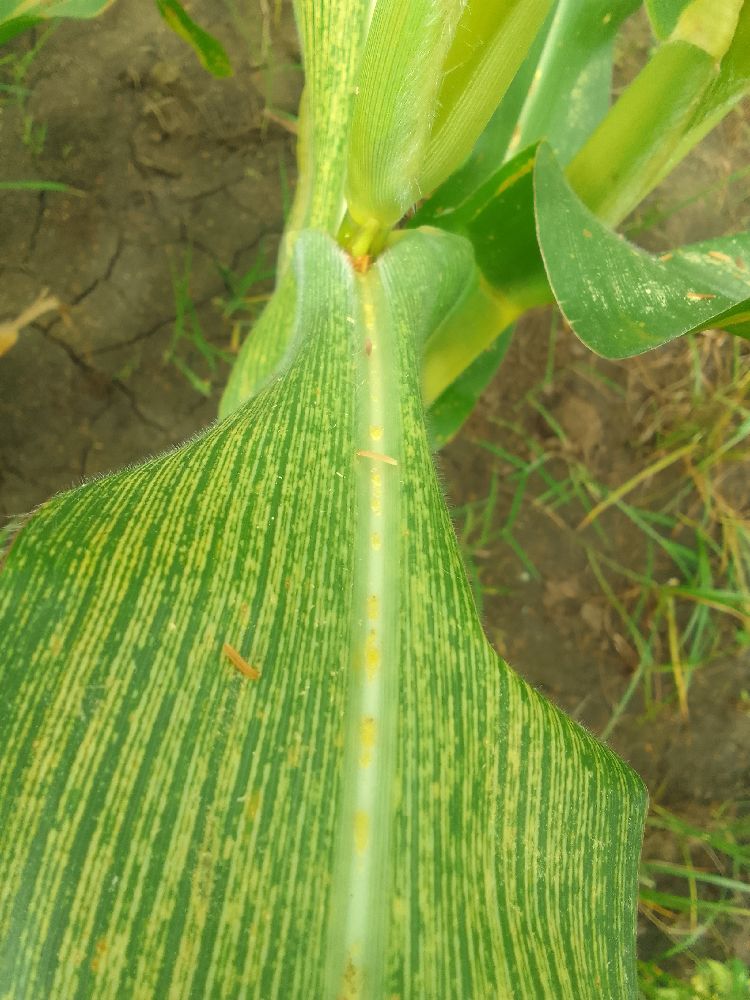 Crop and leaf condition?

maize, maize streak virus
